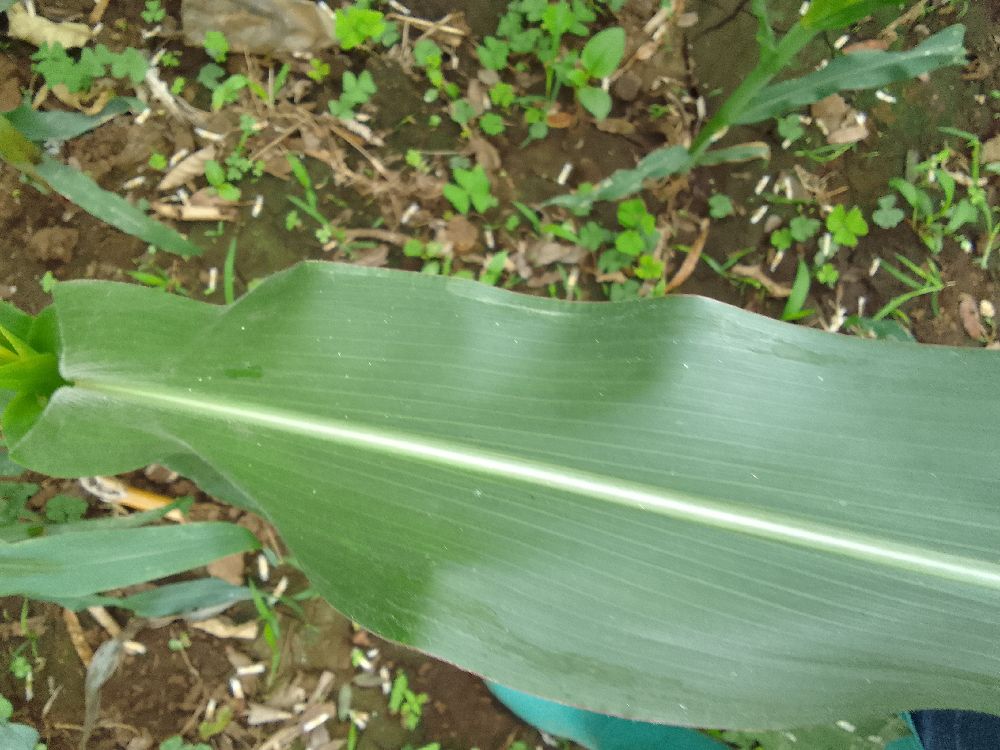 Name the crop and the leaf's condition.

maize, healthy
